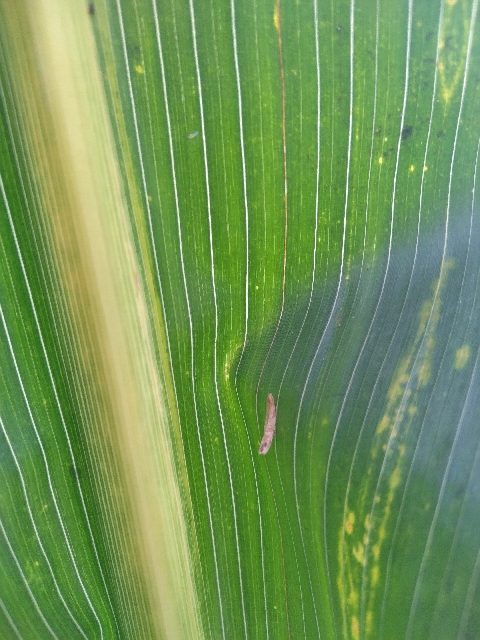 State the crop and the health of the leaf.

maize, maize lethal necrosis
